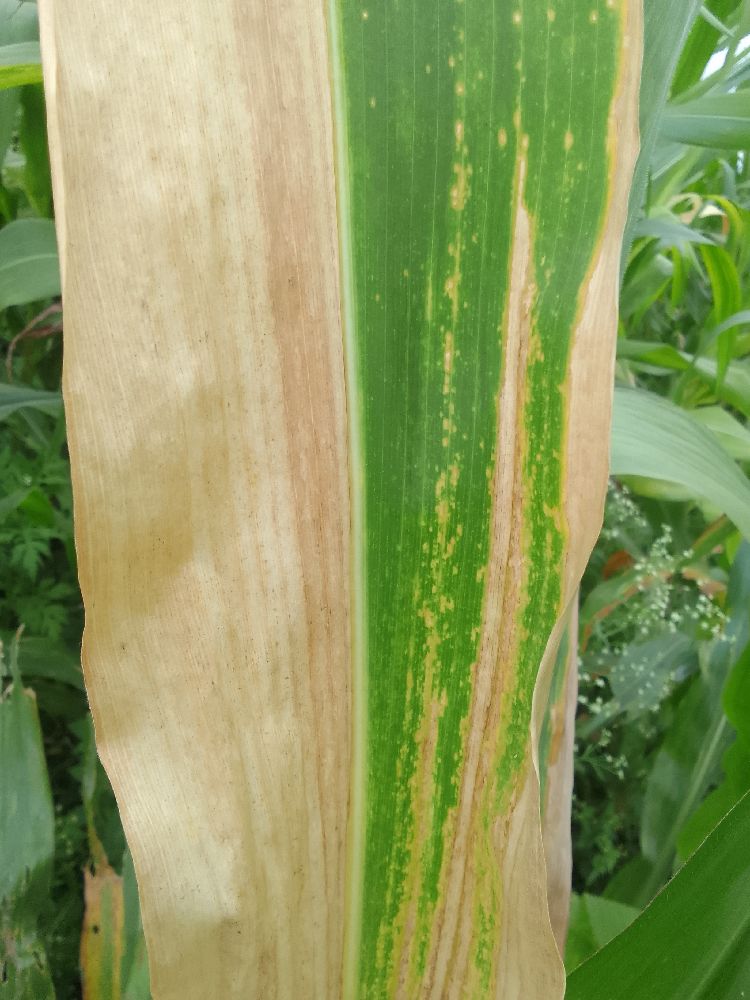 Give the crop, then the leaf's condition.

maize, maize lethal necrosis
